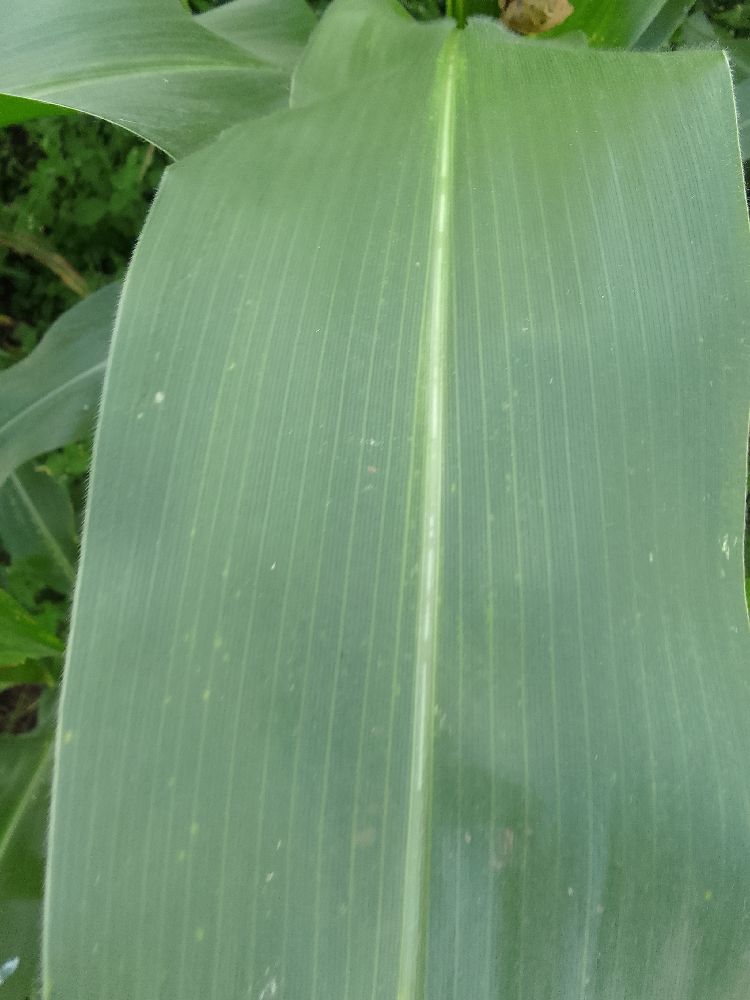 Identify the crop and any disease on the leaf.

maize, healthy
